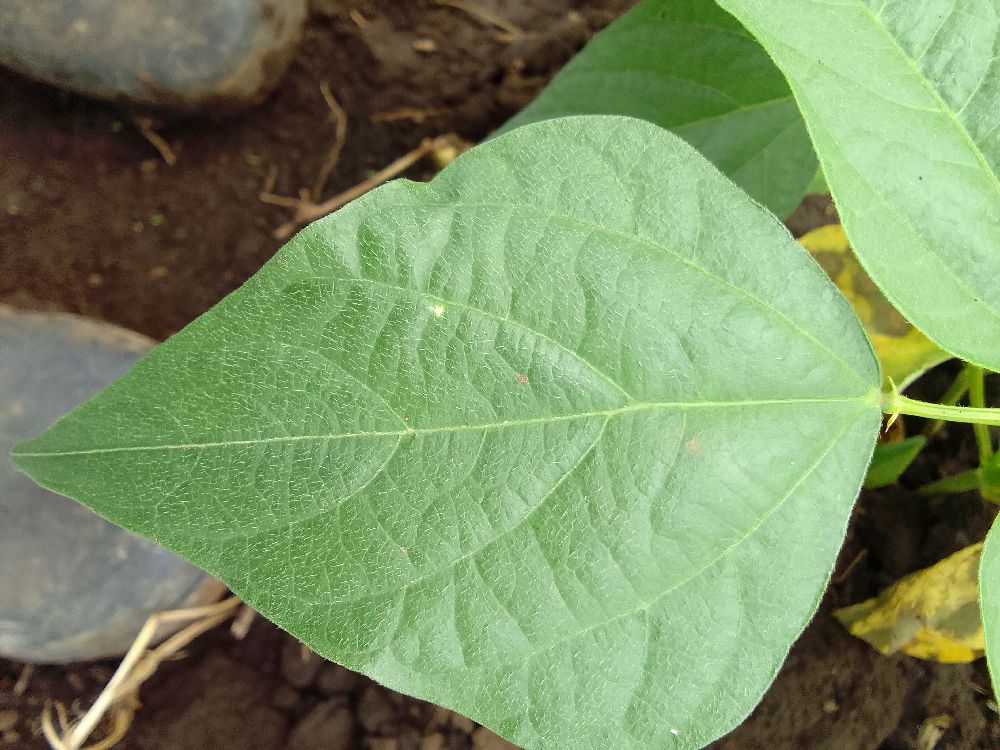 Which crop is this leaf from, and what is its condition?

common bean, healthy
